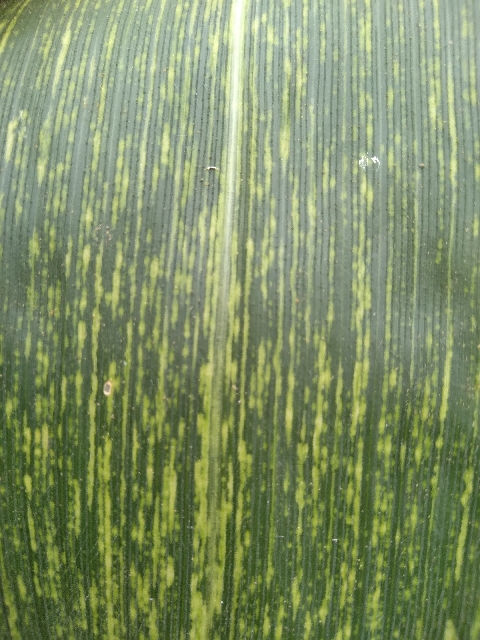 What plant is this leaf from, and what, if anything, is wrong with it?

maize, maize streak virus
